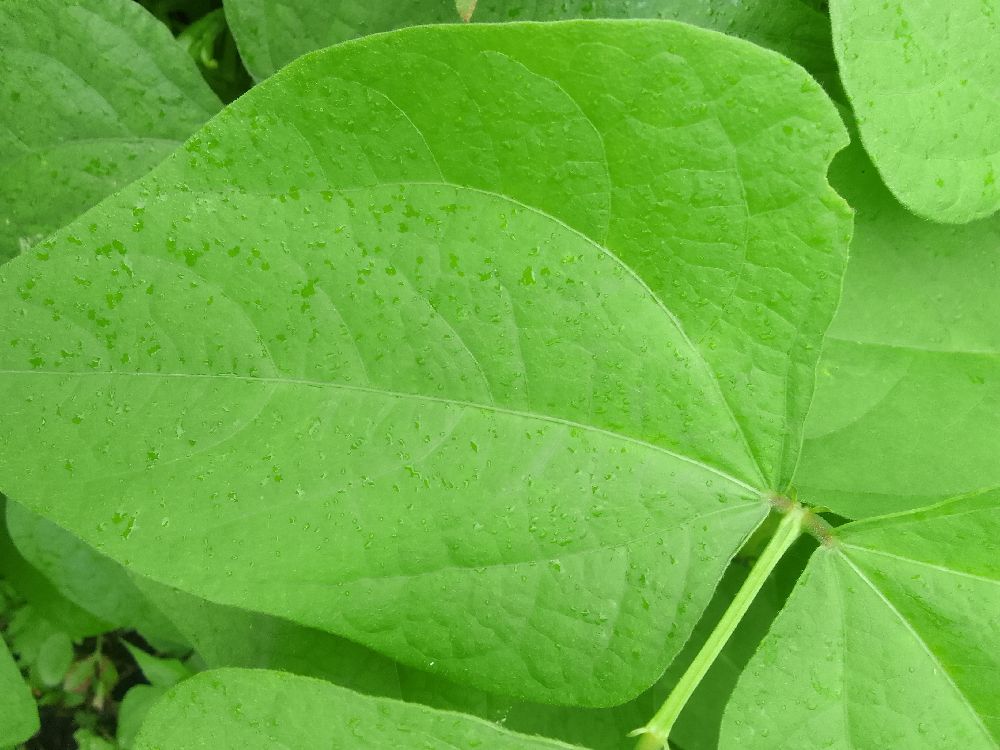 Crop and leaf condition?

common bean, healthy
